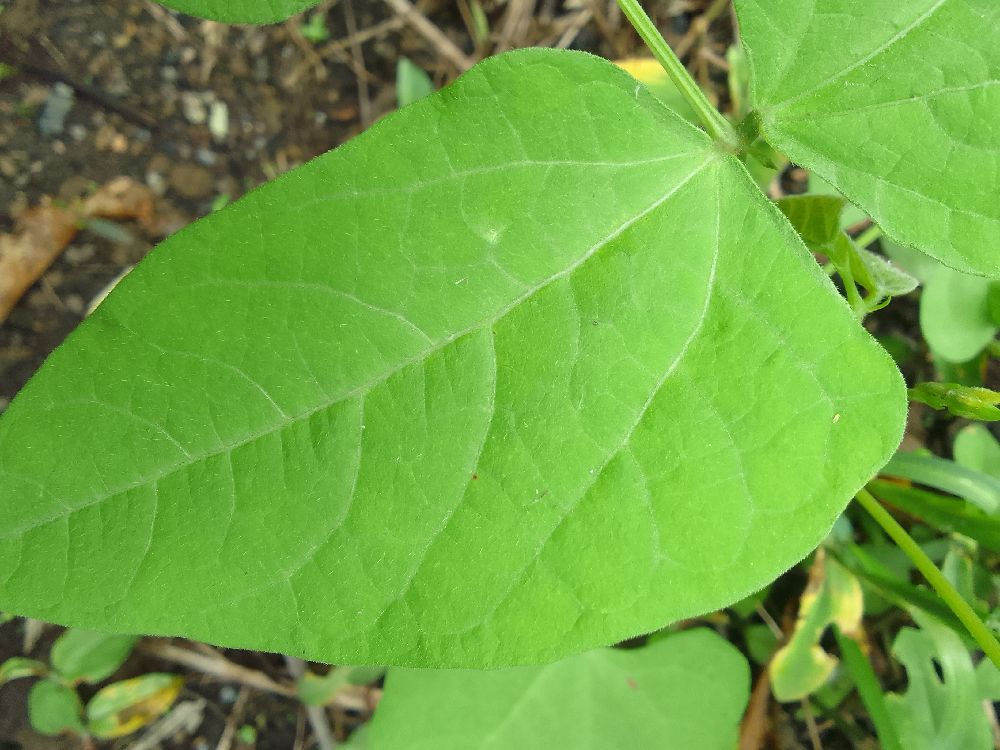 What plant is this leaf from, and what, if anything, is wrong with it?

common bean, healthy
